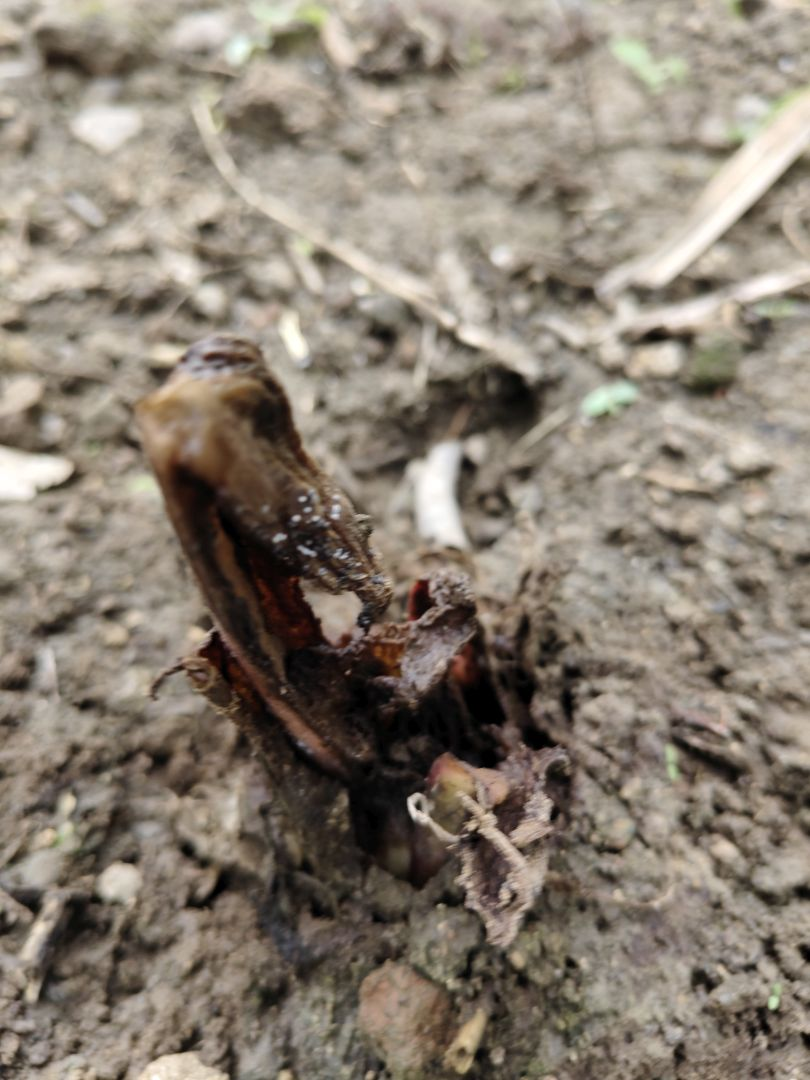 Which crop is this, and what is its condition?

taro, root rot
